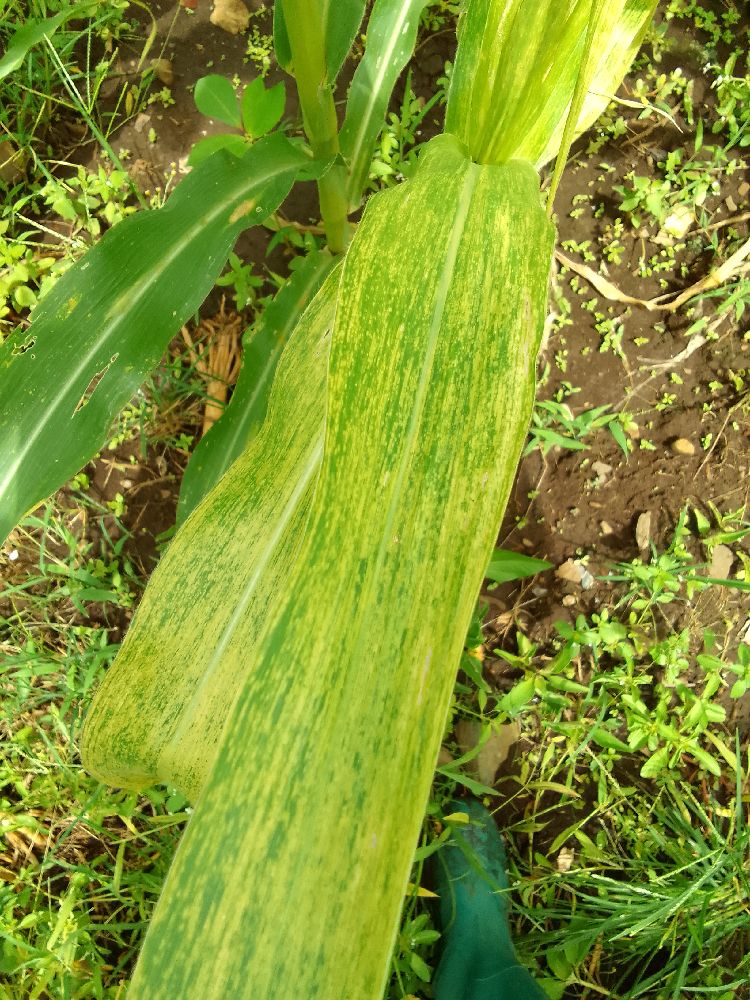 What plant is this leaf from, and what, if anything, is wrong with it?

maize, maize lethal necrosis
